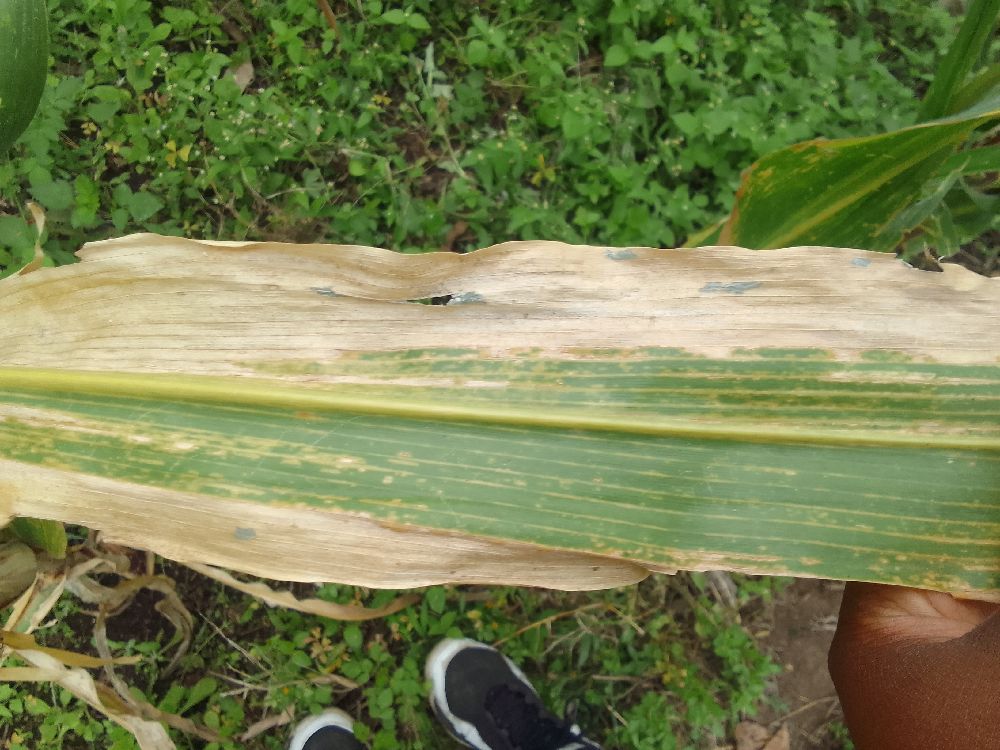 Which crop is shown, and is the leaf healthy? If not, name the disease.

maize, maize lethal necrosis
